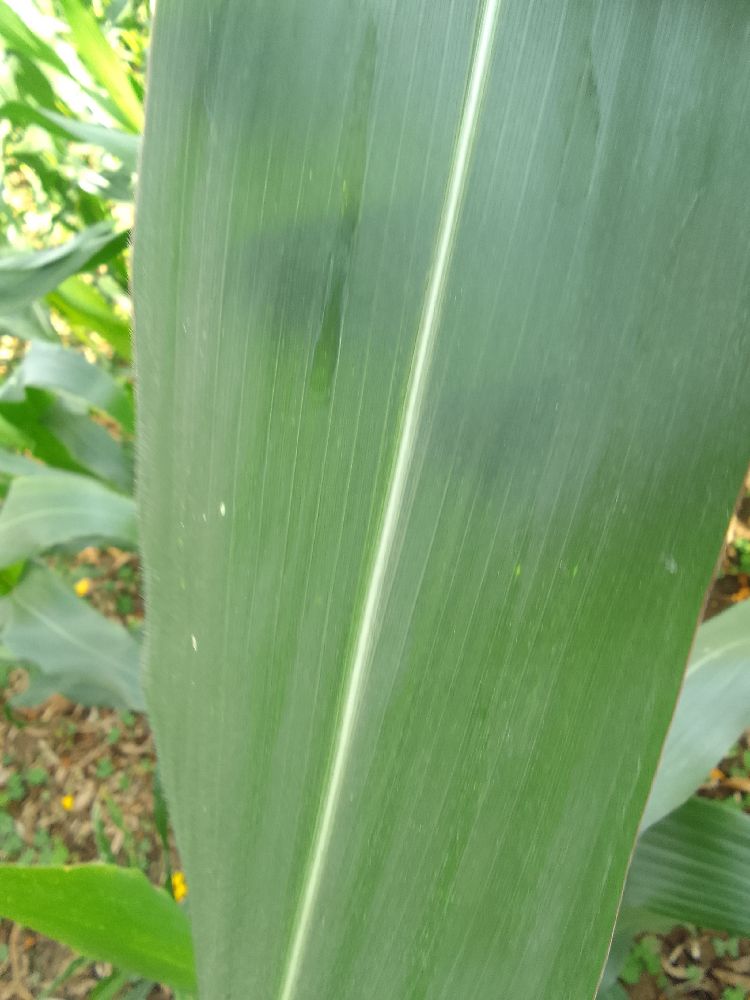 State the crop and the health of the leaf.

maize, healthy
